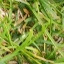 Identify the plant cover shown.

grass
